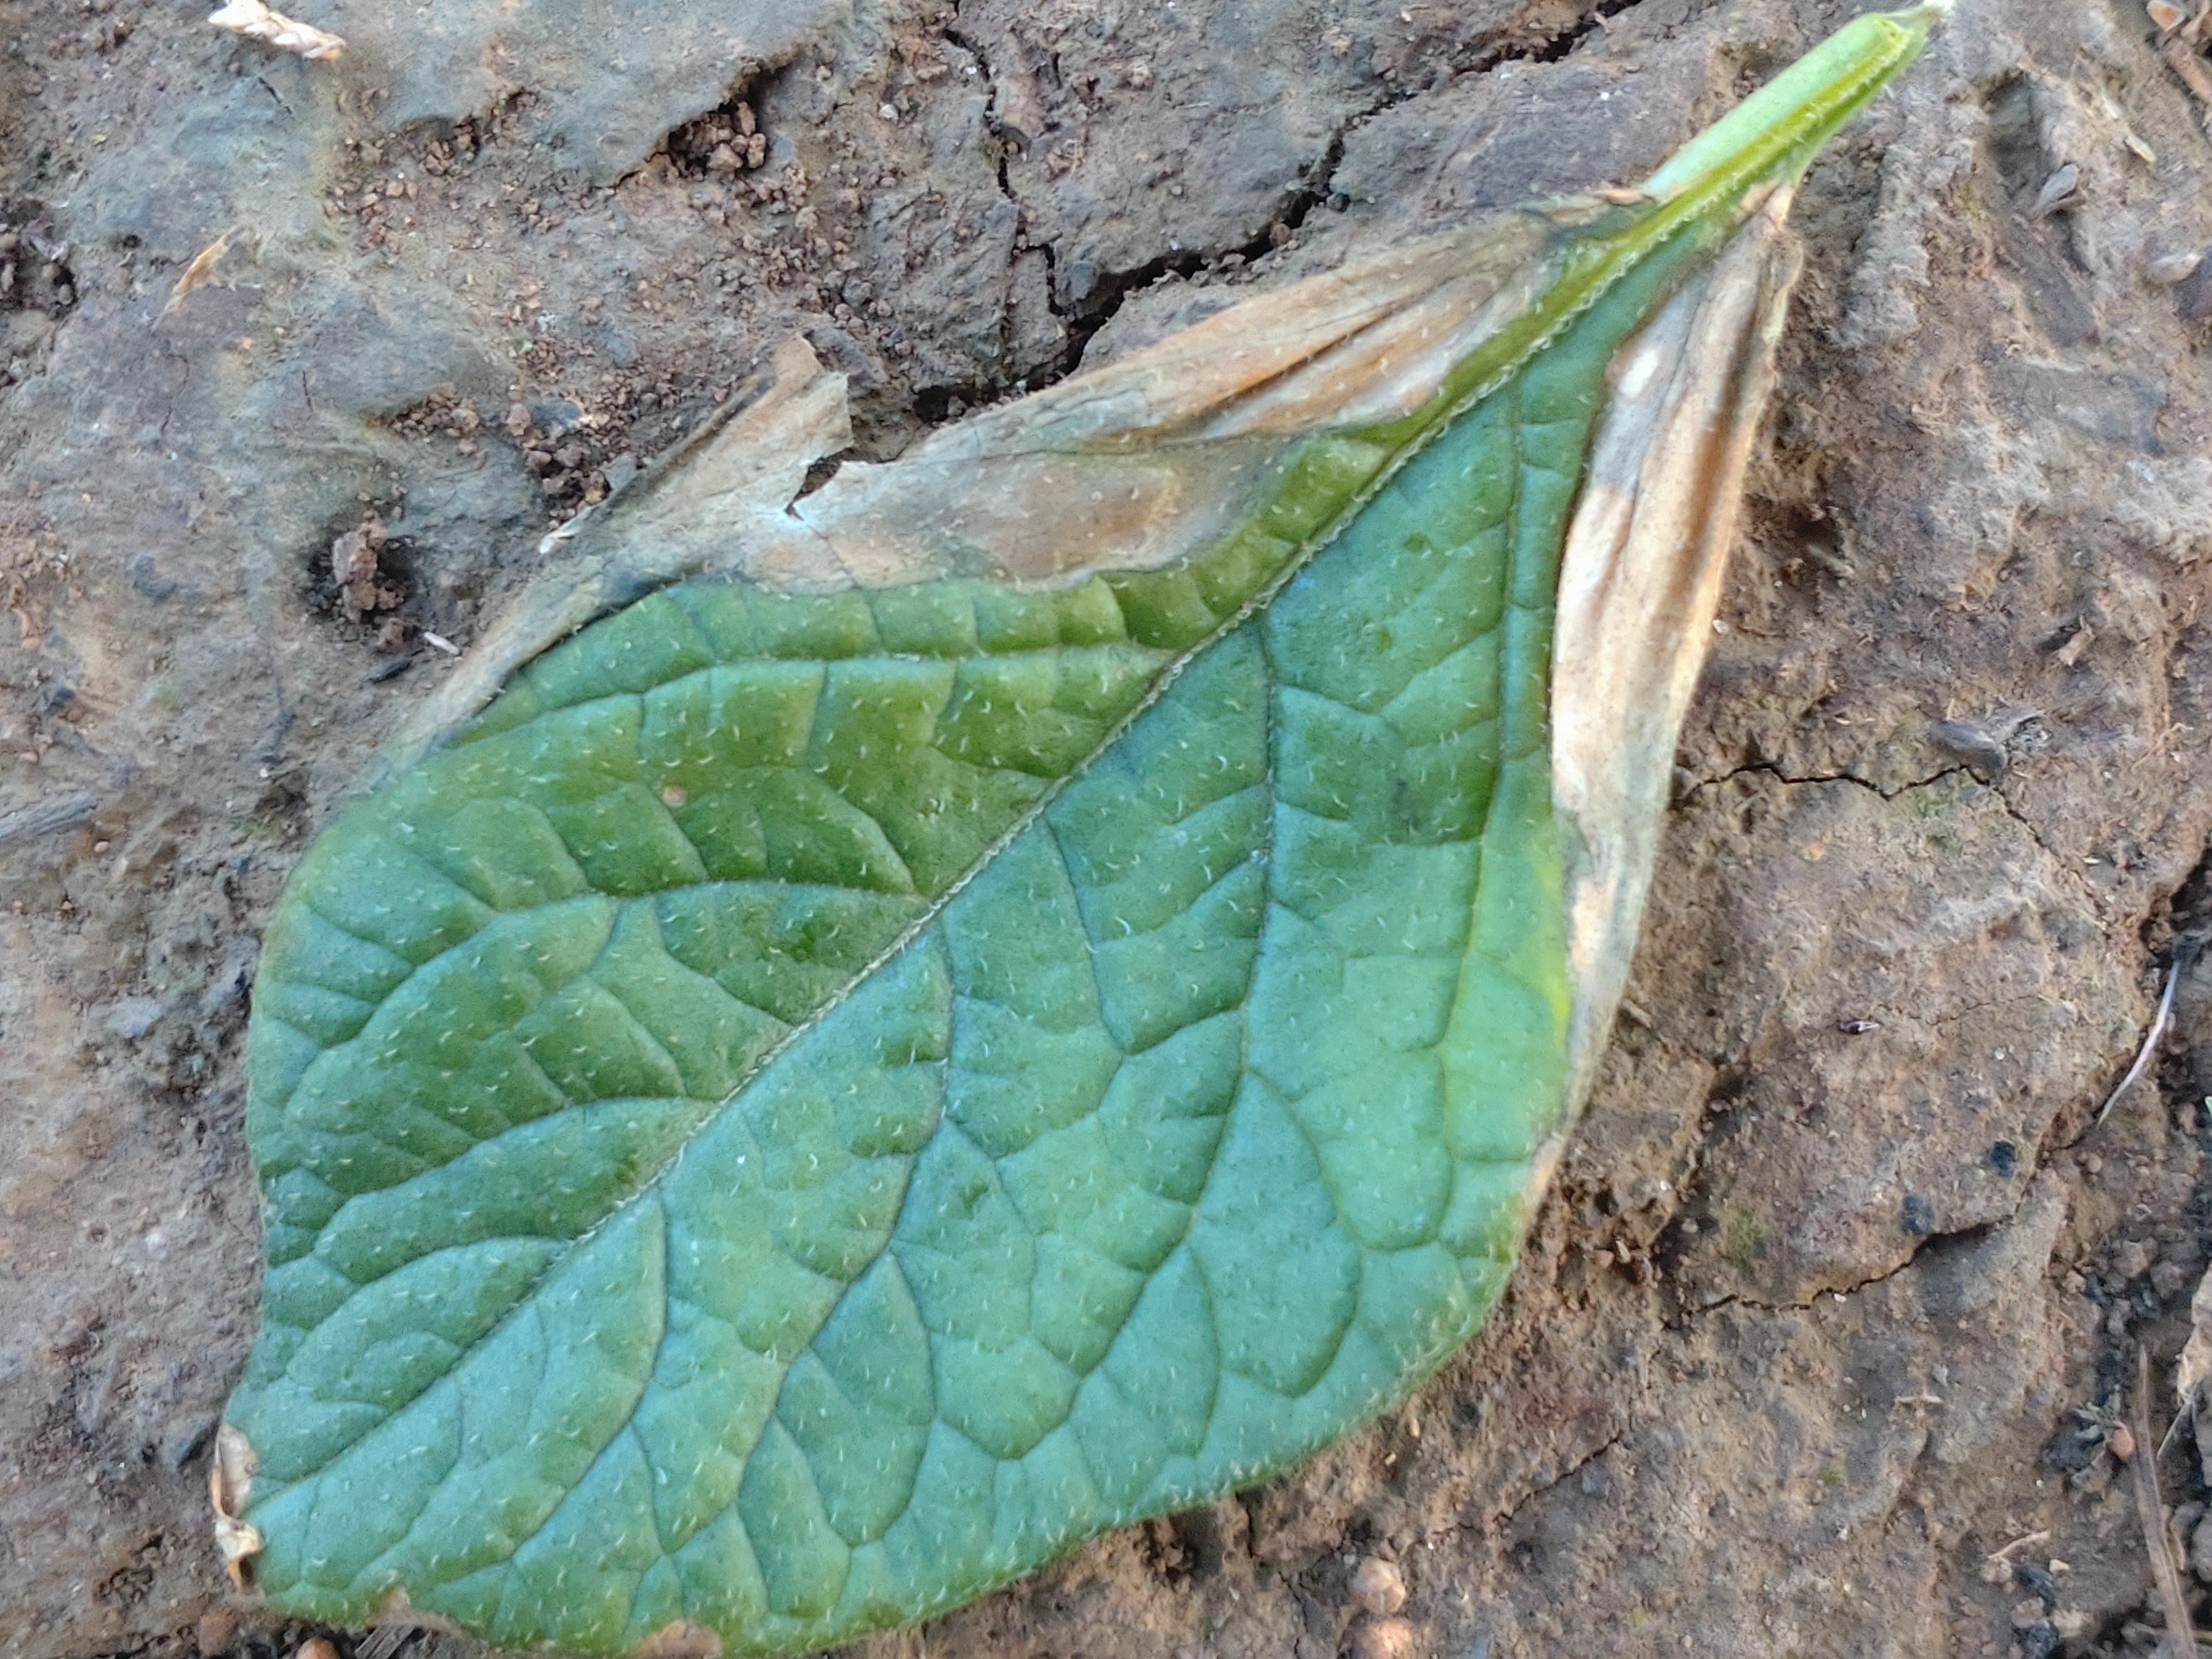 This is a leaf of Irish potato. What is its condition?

early blight
